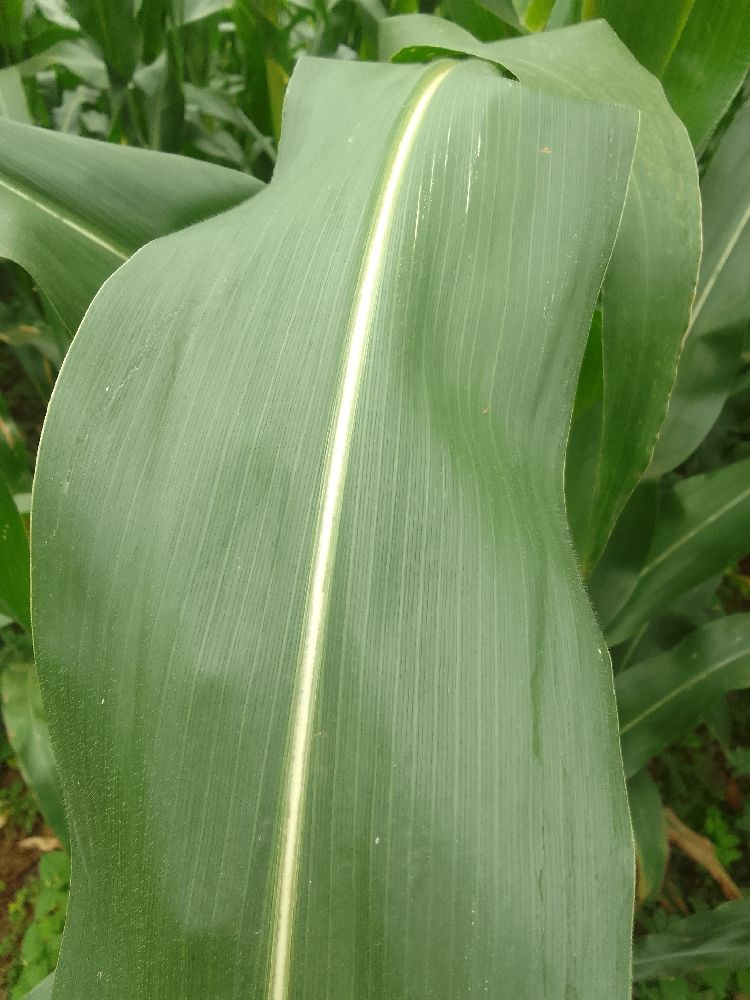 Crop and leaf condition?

maize, healthy
